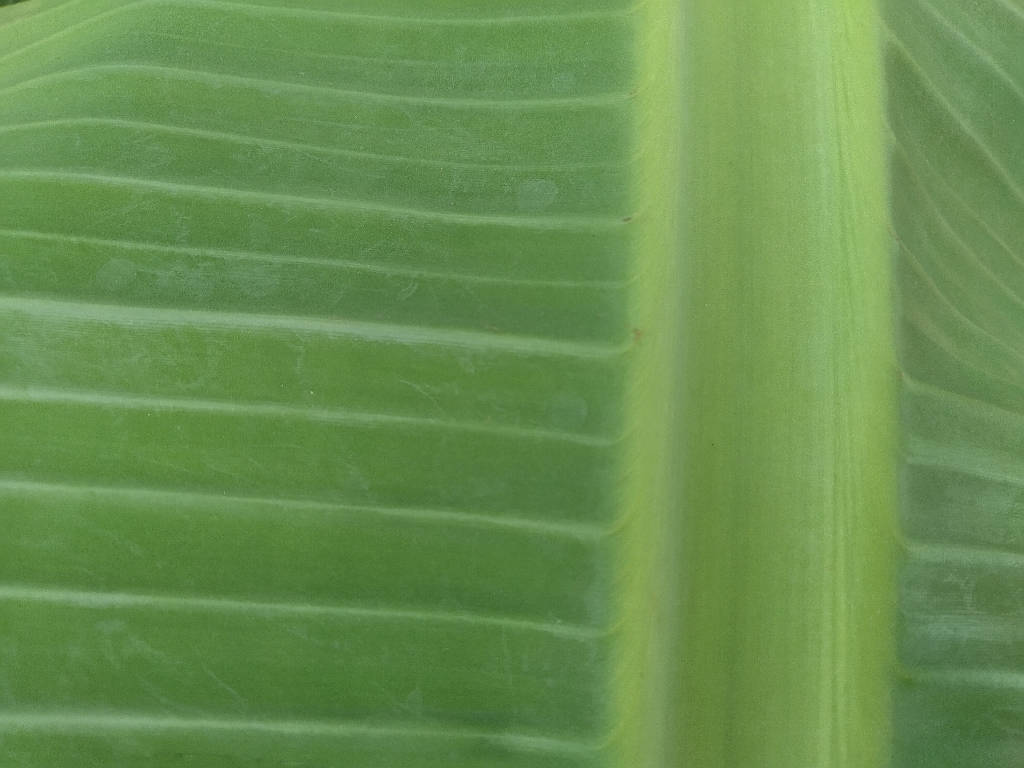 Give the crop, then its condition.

banana, healthy
